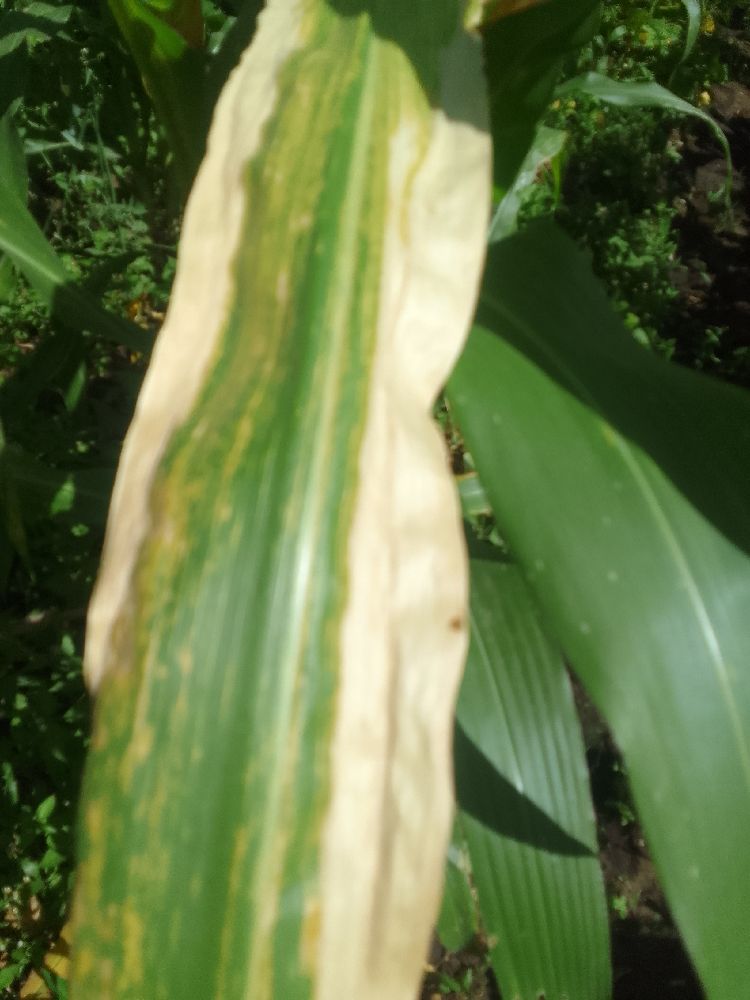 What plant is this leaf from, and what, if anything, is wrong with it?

maize, maize lethal necrosis
